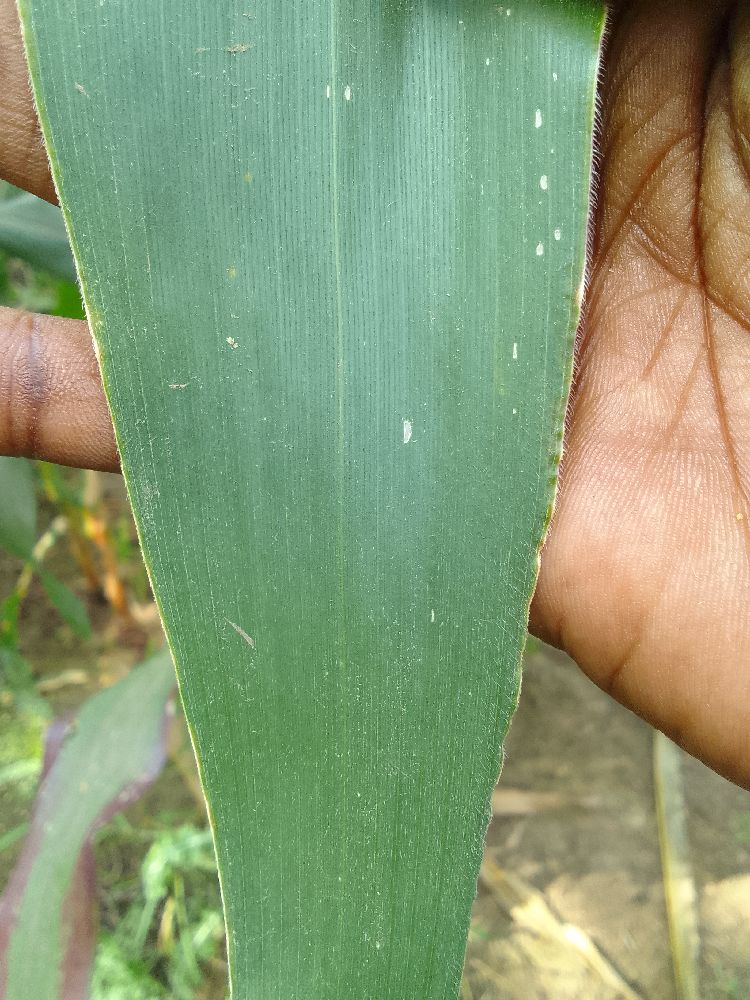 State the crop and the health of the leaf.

maize, healthy
